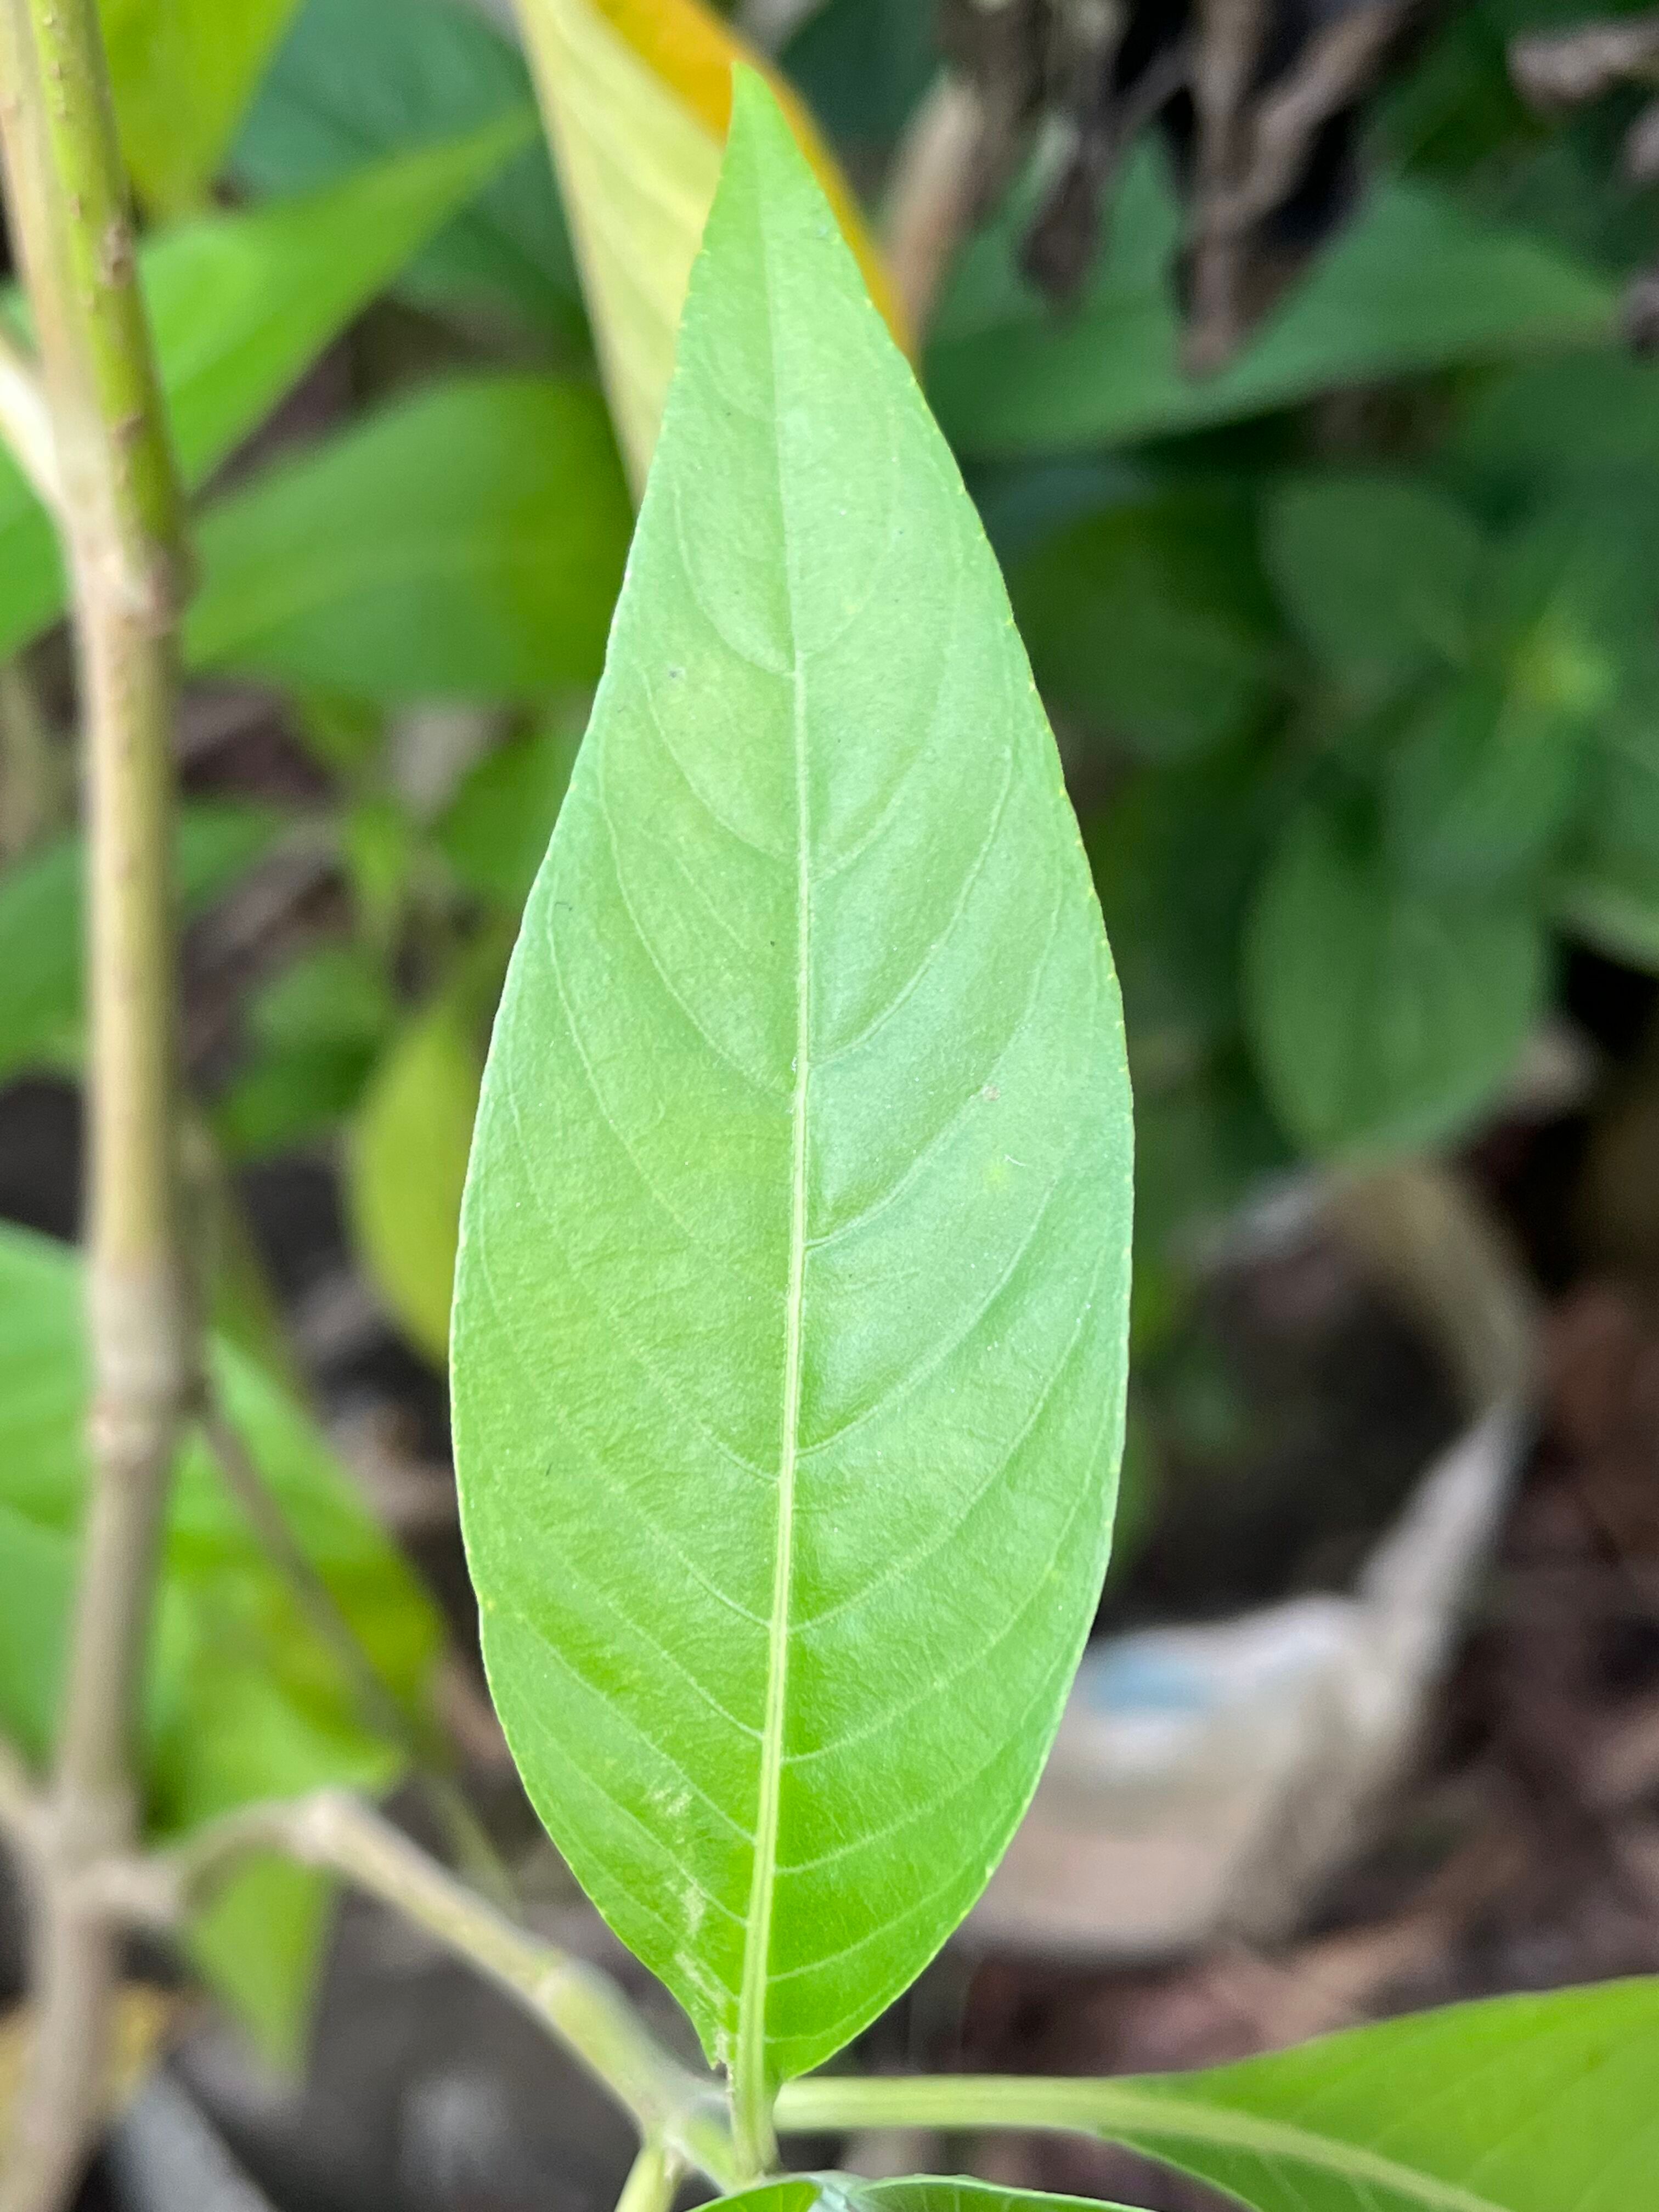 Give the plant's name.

vasaka
